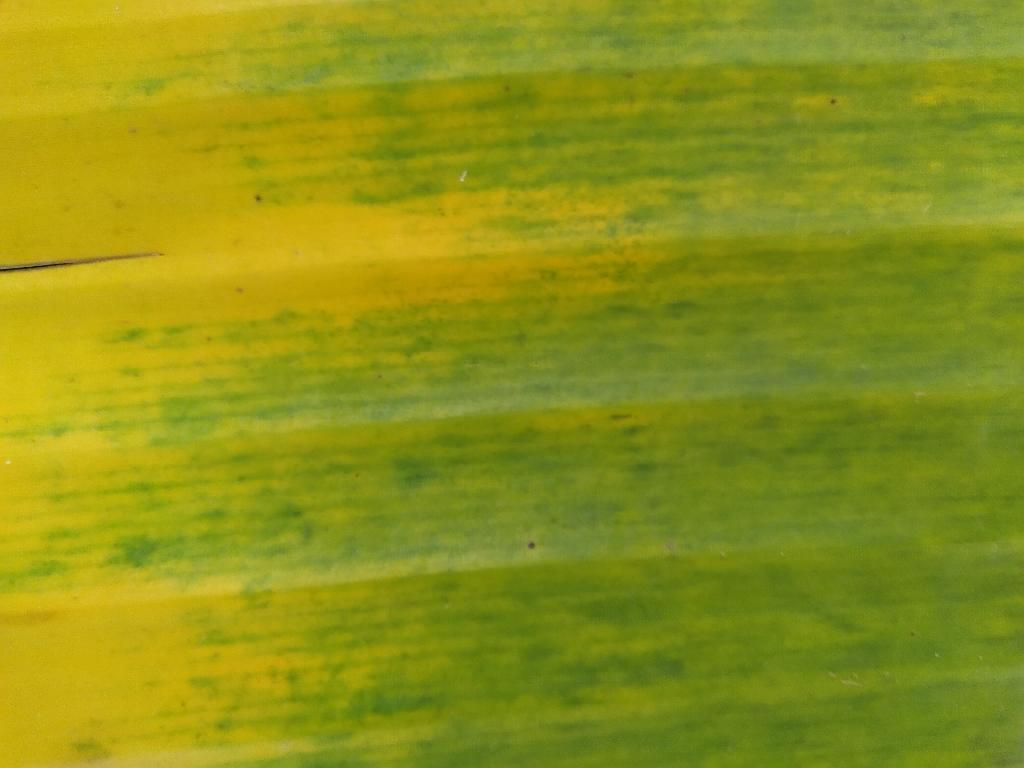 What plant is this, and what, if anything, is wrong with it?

banana, fusarium wilt race 1
